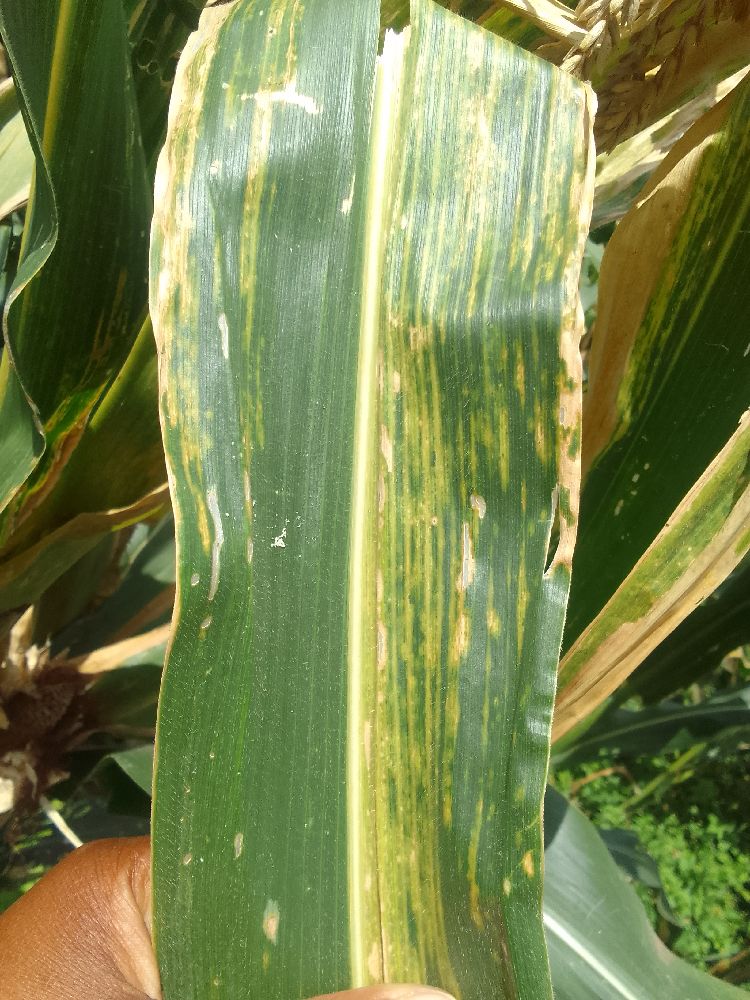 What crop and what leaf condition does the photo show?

maize, maize lethal necrosis
